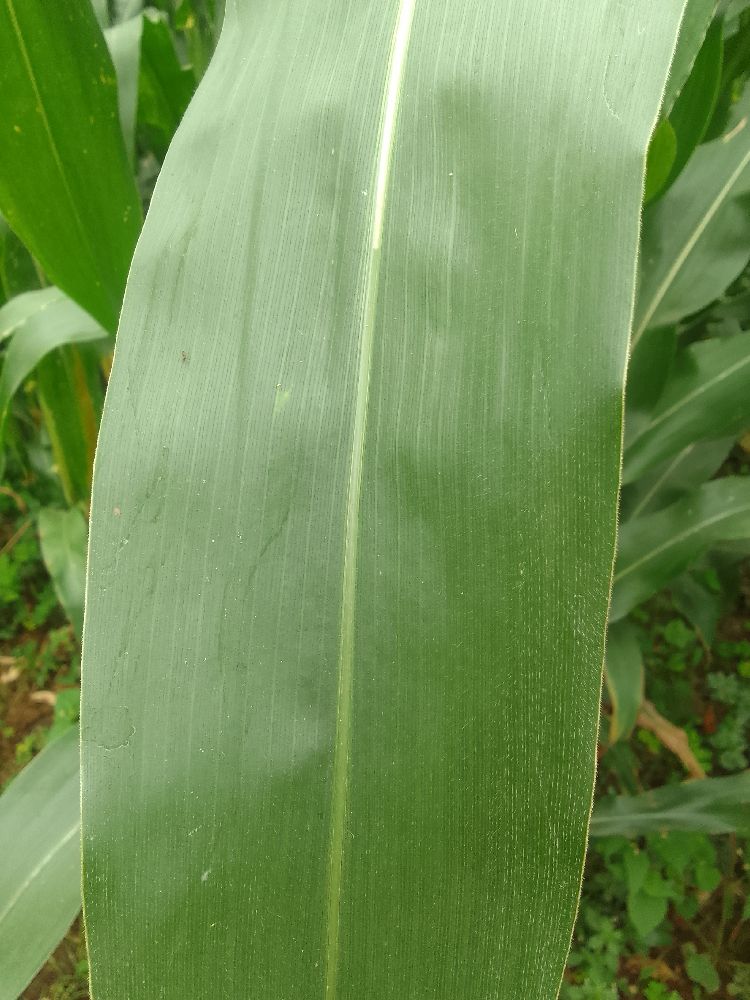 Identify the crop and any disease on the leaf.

maize, healthy
